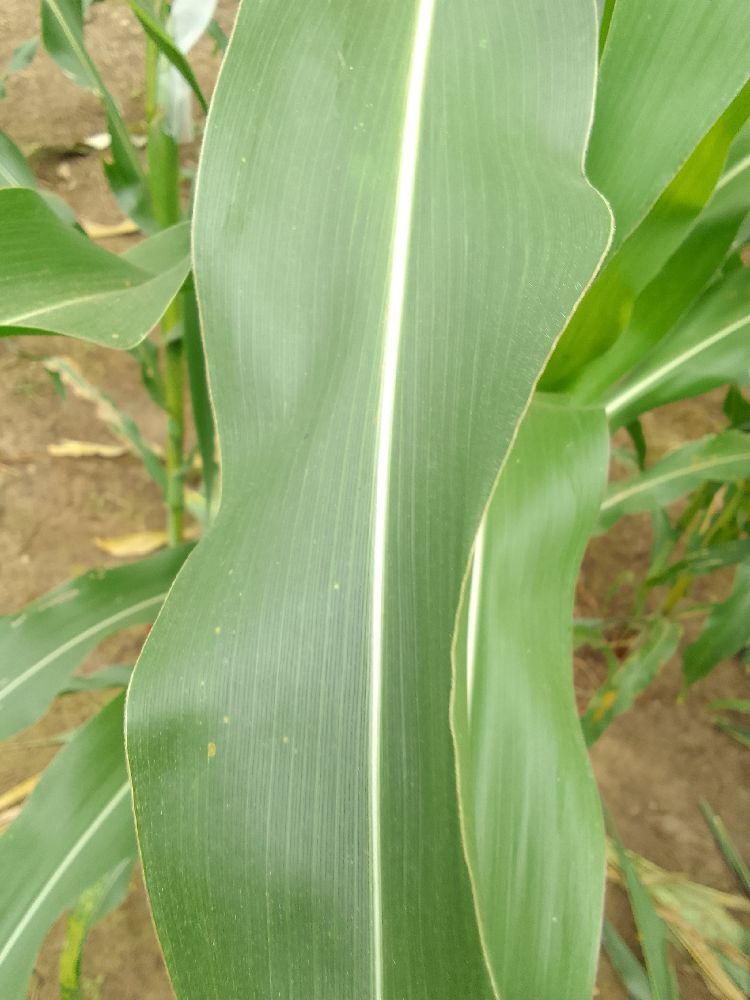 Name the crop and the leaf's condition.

maize, healthy
